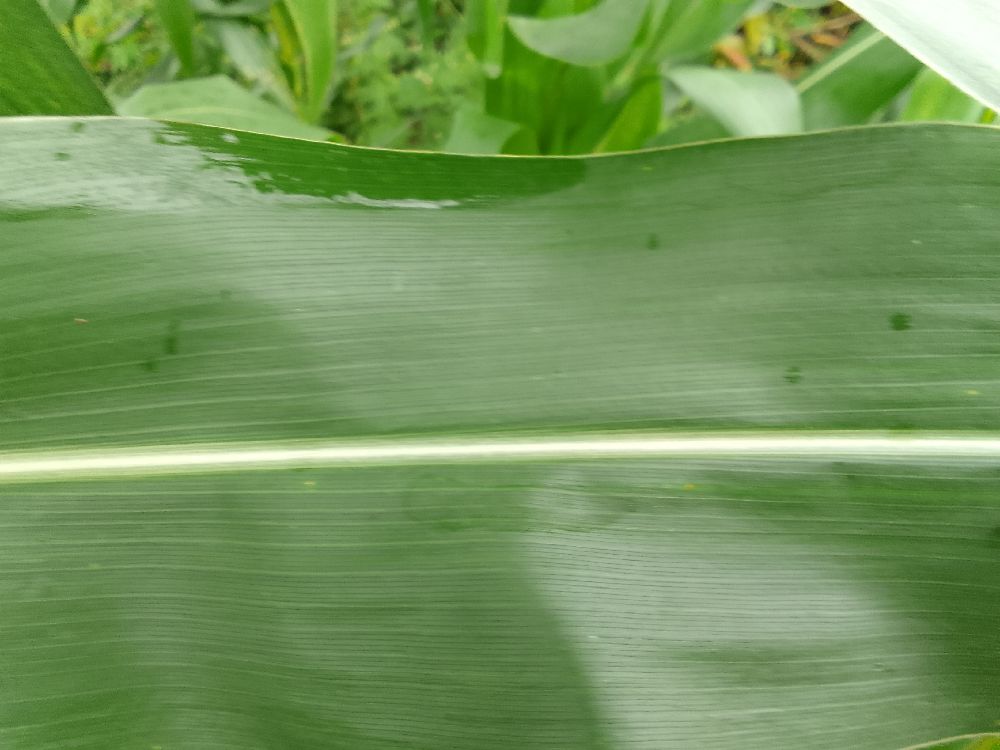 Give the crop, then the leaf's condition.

maize, healthy
